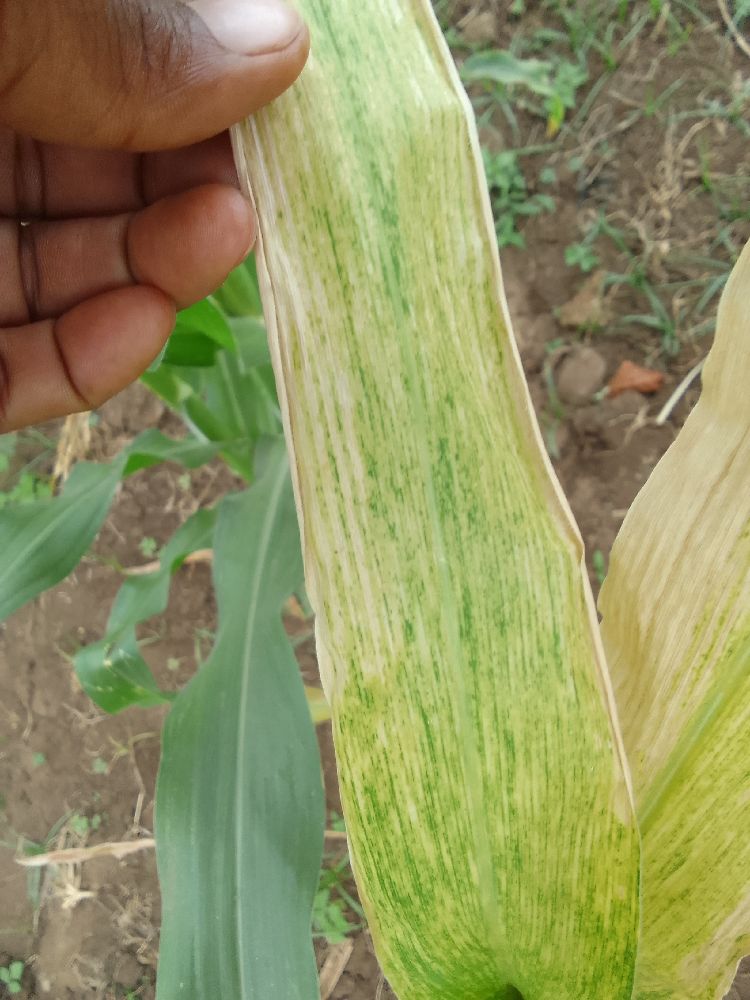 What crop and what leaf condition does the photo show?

maize, maize lethal necrosis
